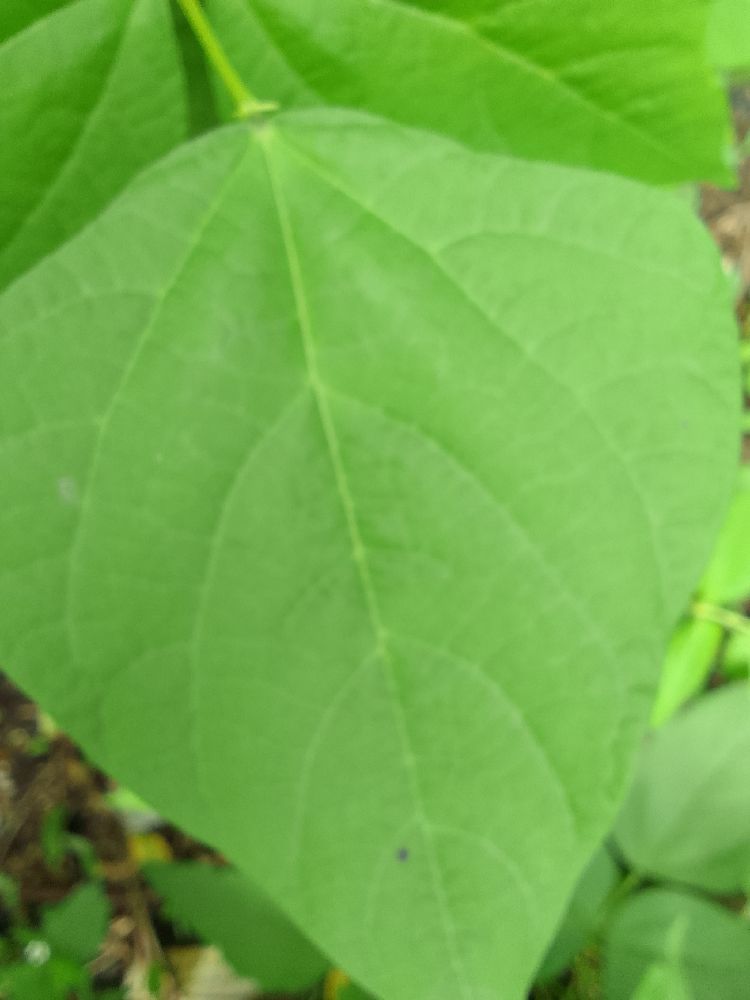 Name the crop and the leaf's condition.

common bean, healthy
